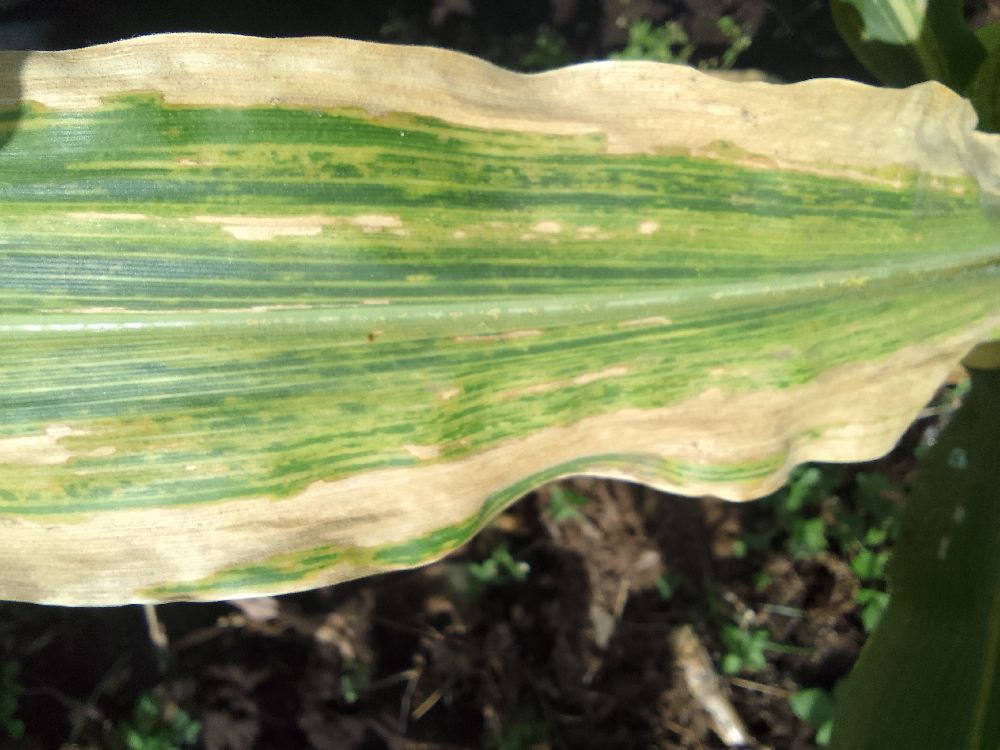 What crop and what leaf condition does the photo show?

maize, maize lethal necrosis
